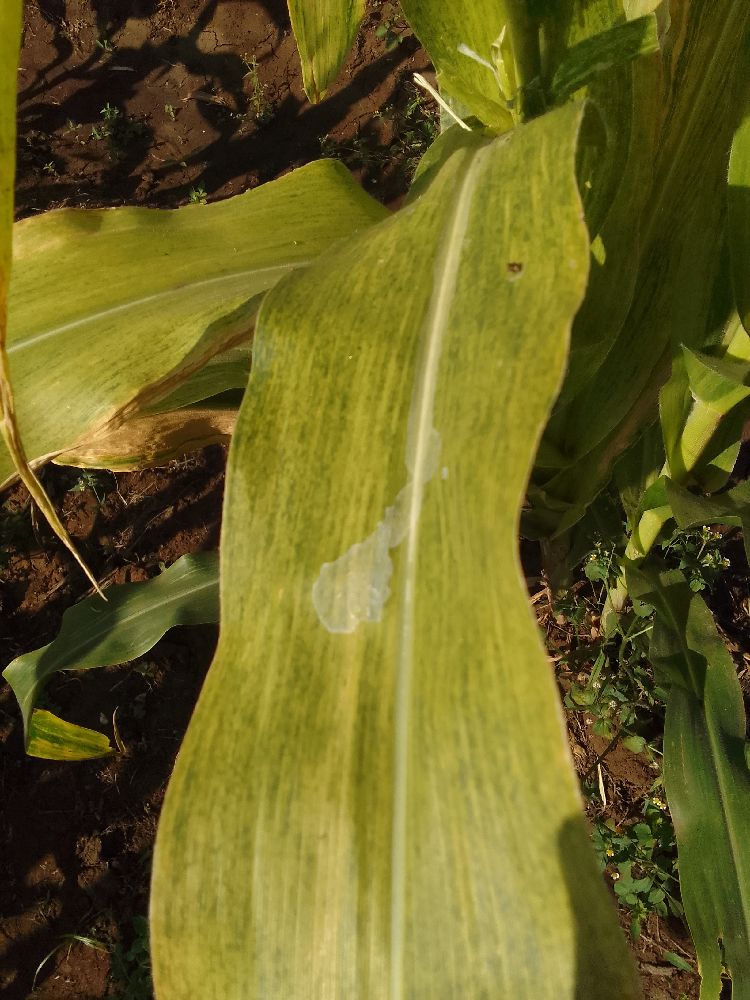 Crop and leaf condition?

maize, maize lethal necrosis
